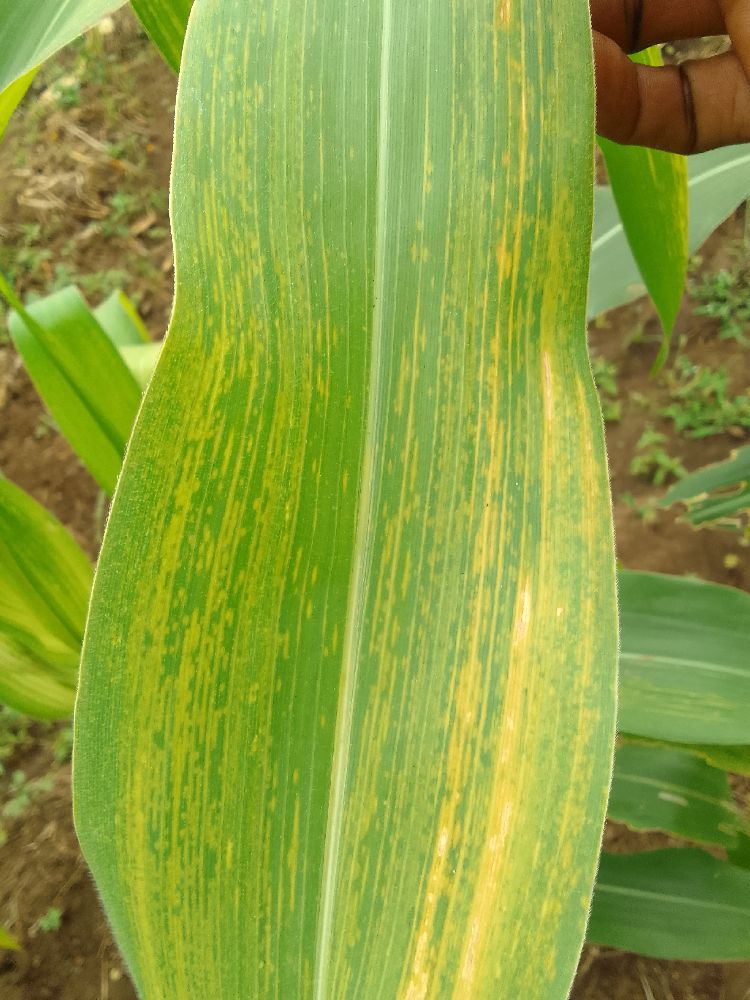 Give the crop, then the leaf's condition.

maize, maize lethal necrosis
